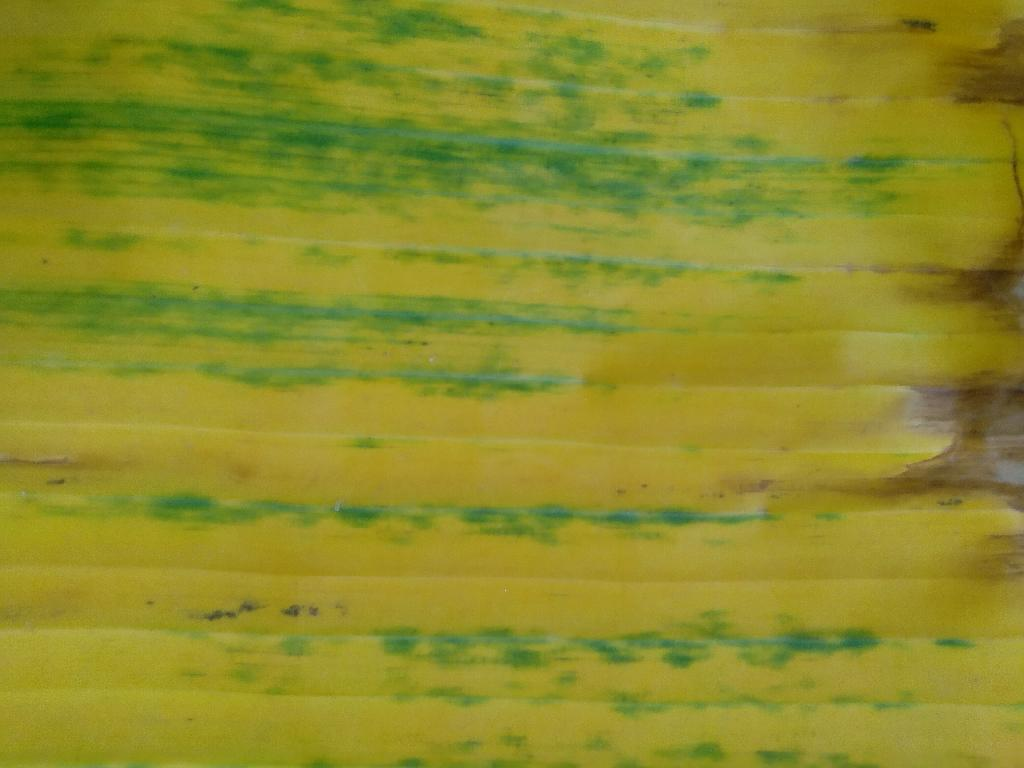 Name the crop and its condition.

banana, fusarium wilt race 1
